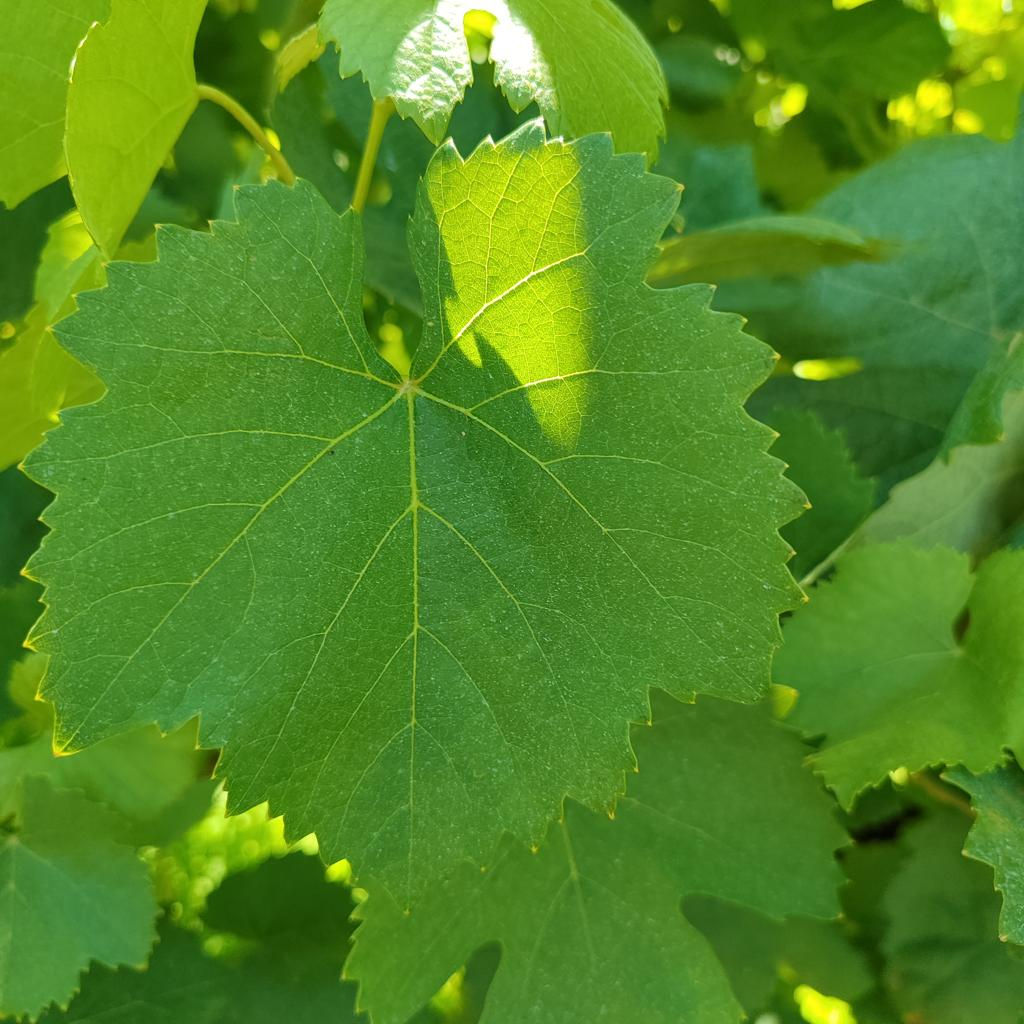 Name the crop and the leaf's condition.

grapevine, healthy
